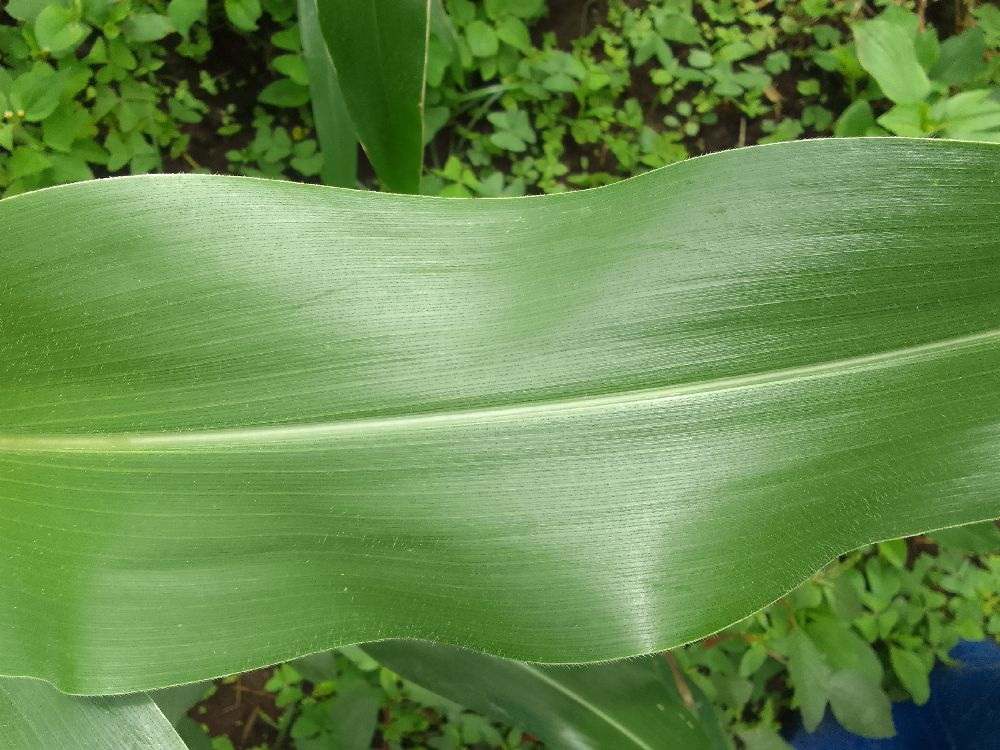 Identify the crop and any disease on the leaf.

maize, healthy
